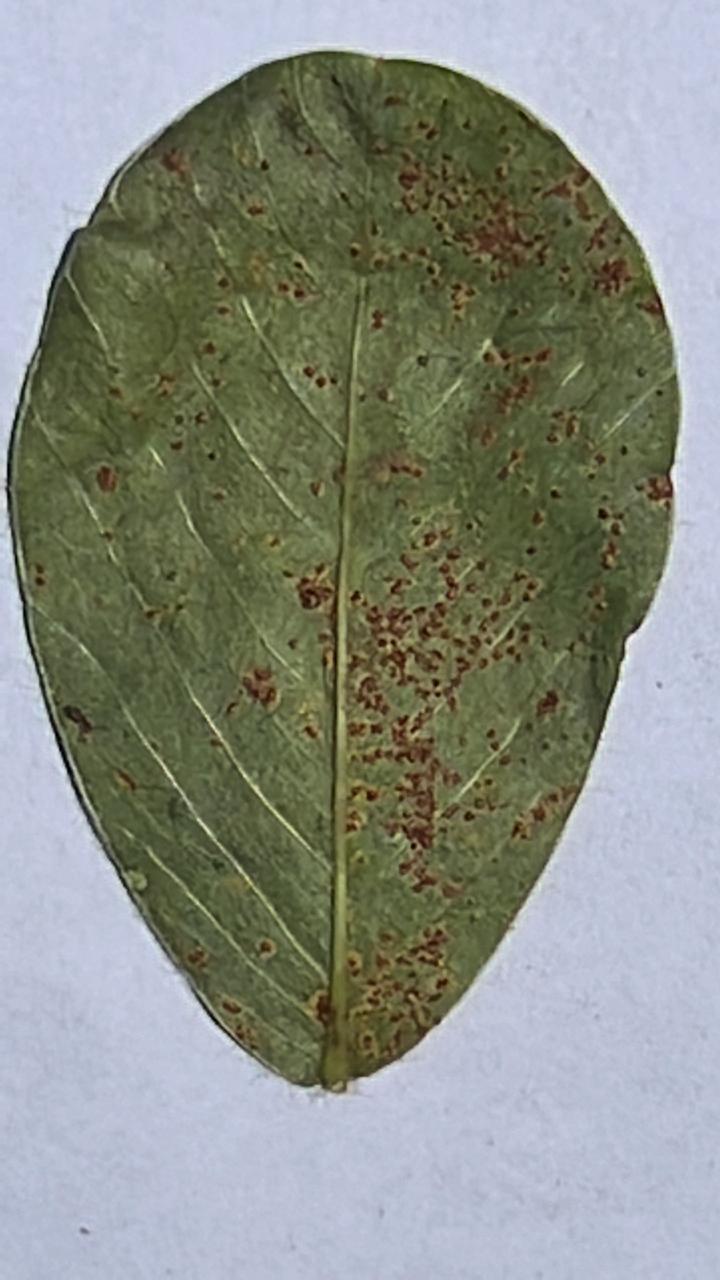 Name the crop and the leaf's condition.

peanut, puccinia arachidis
